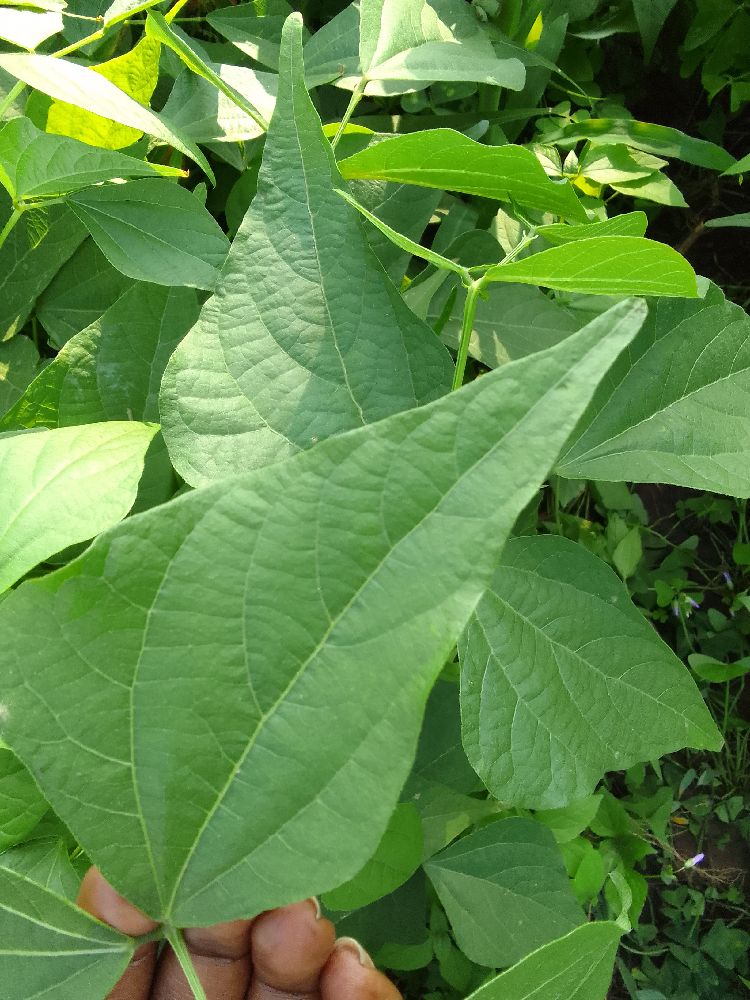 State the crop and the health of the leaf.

common bean, healthy
